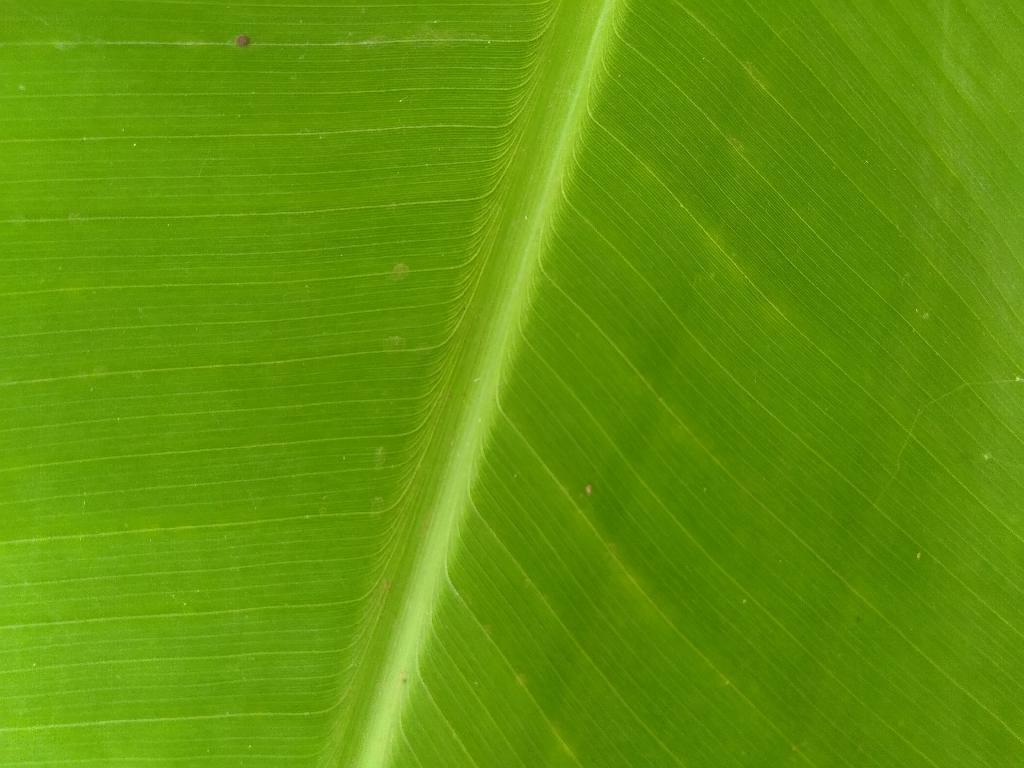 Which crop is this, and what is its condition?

banana, healthy
